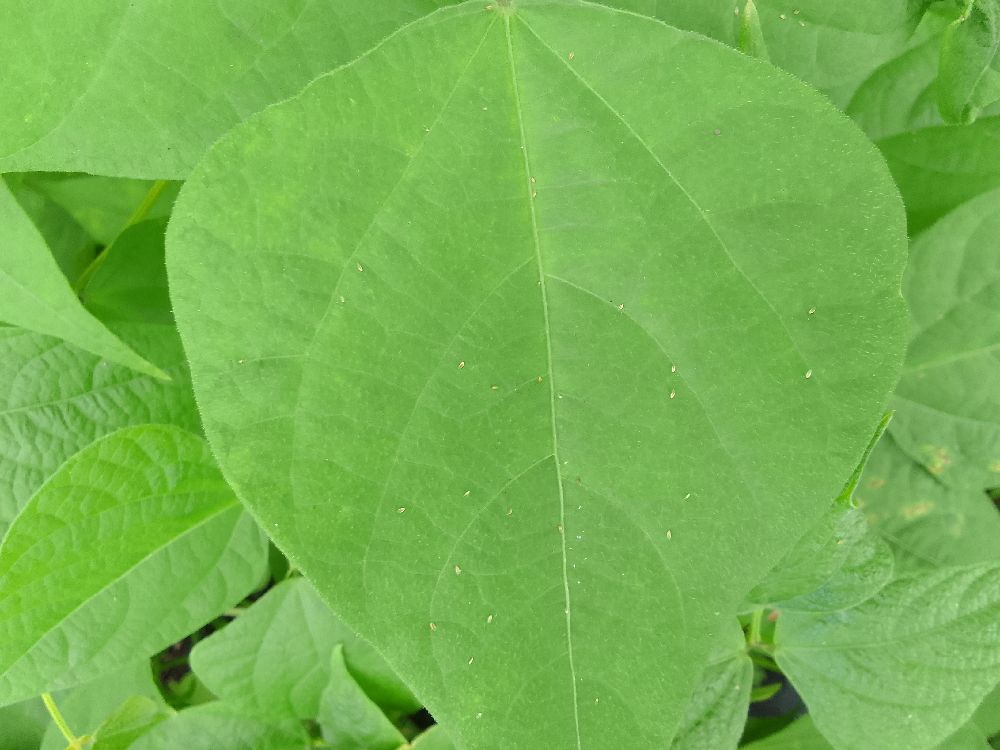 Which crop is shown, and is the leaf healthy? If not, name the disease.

common bean, healthy
